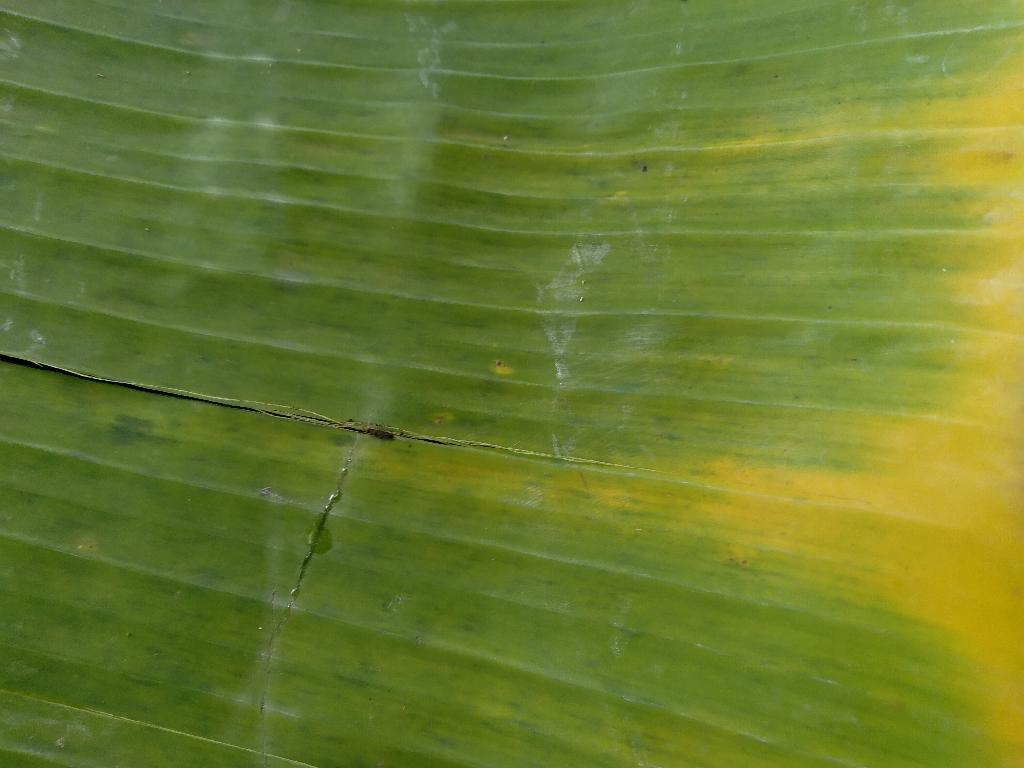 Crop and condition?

banana, fusarium wilt race 1
